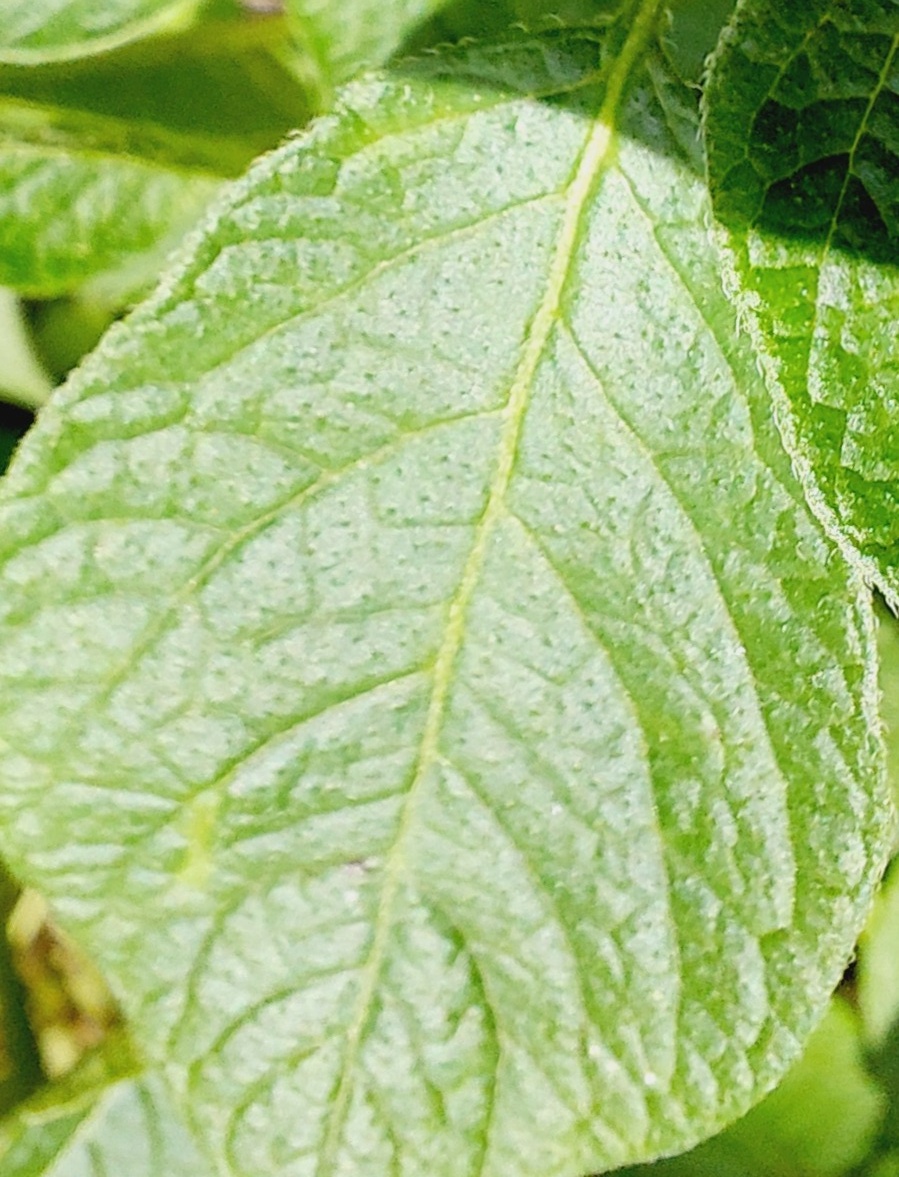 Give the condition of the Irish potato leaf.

healthy
